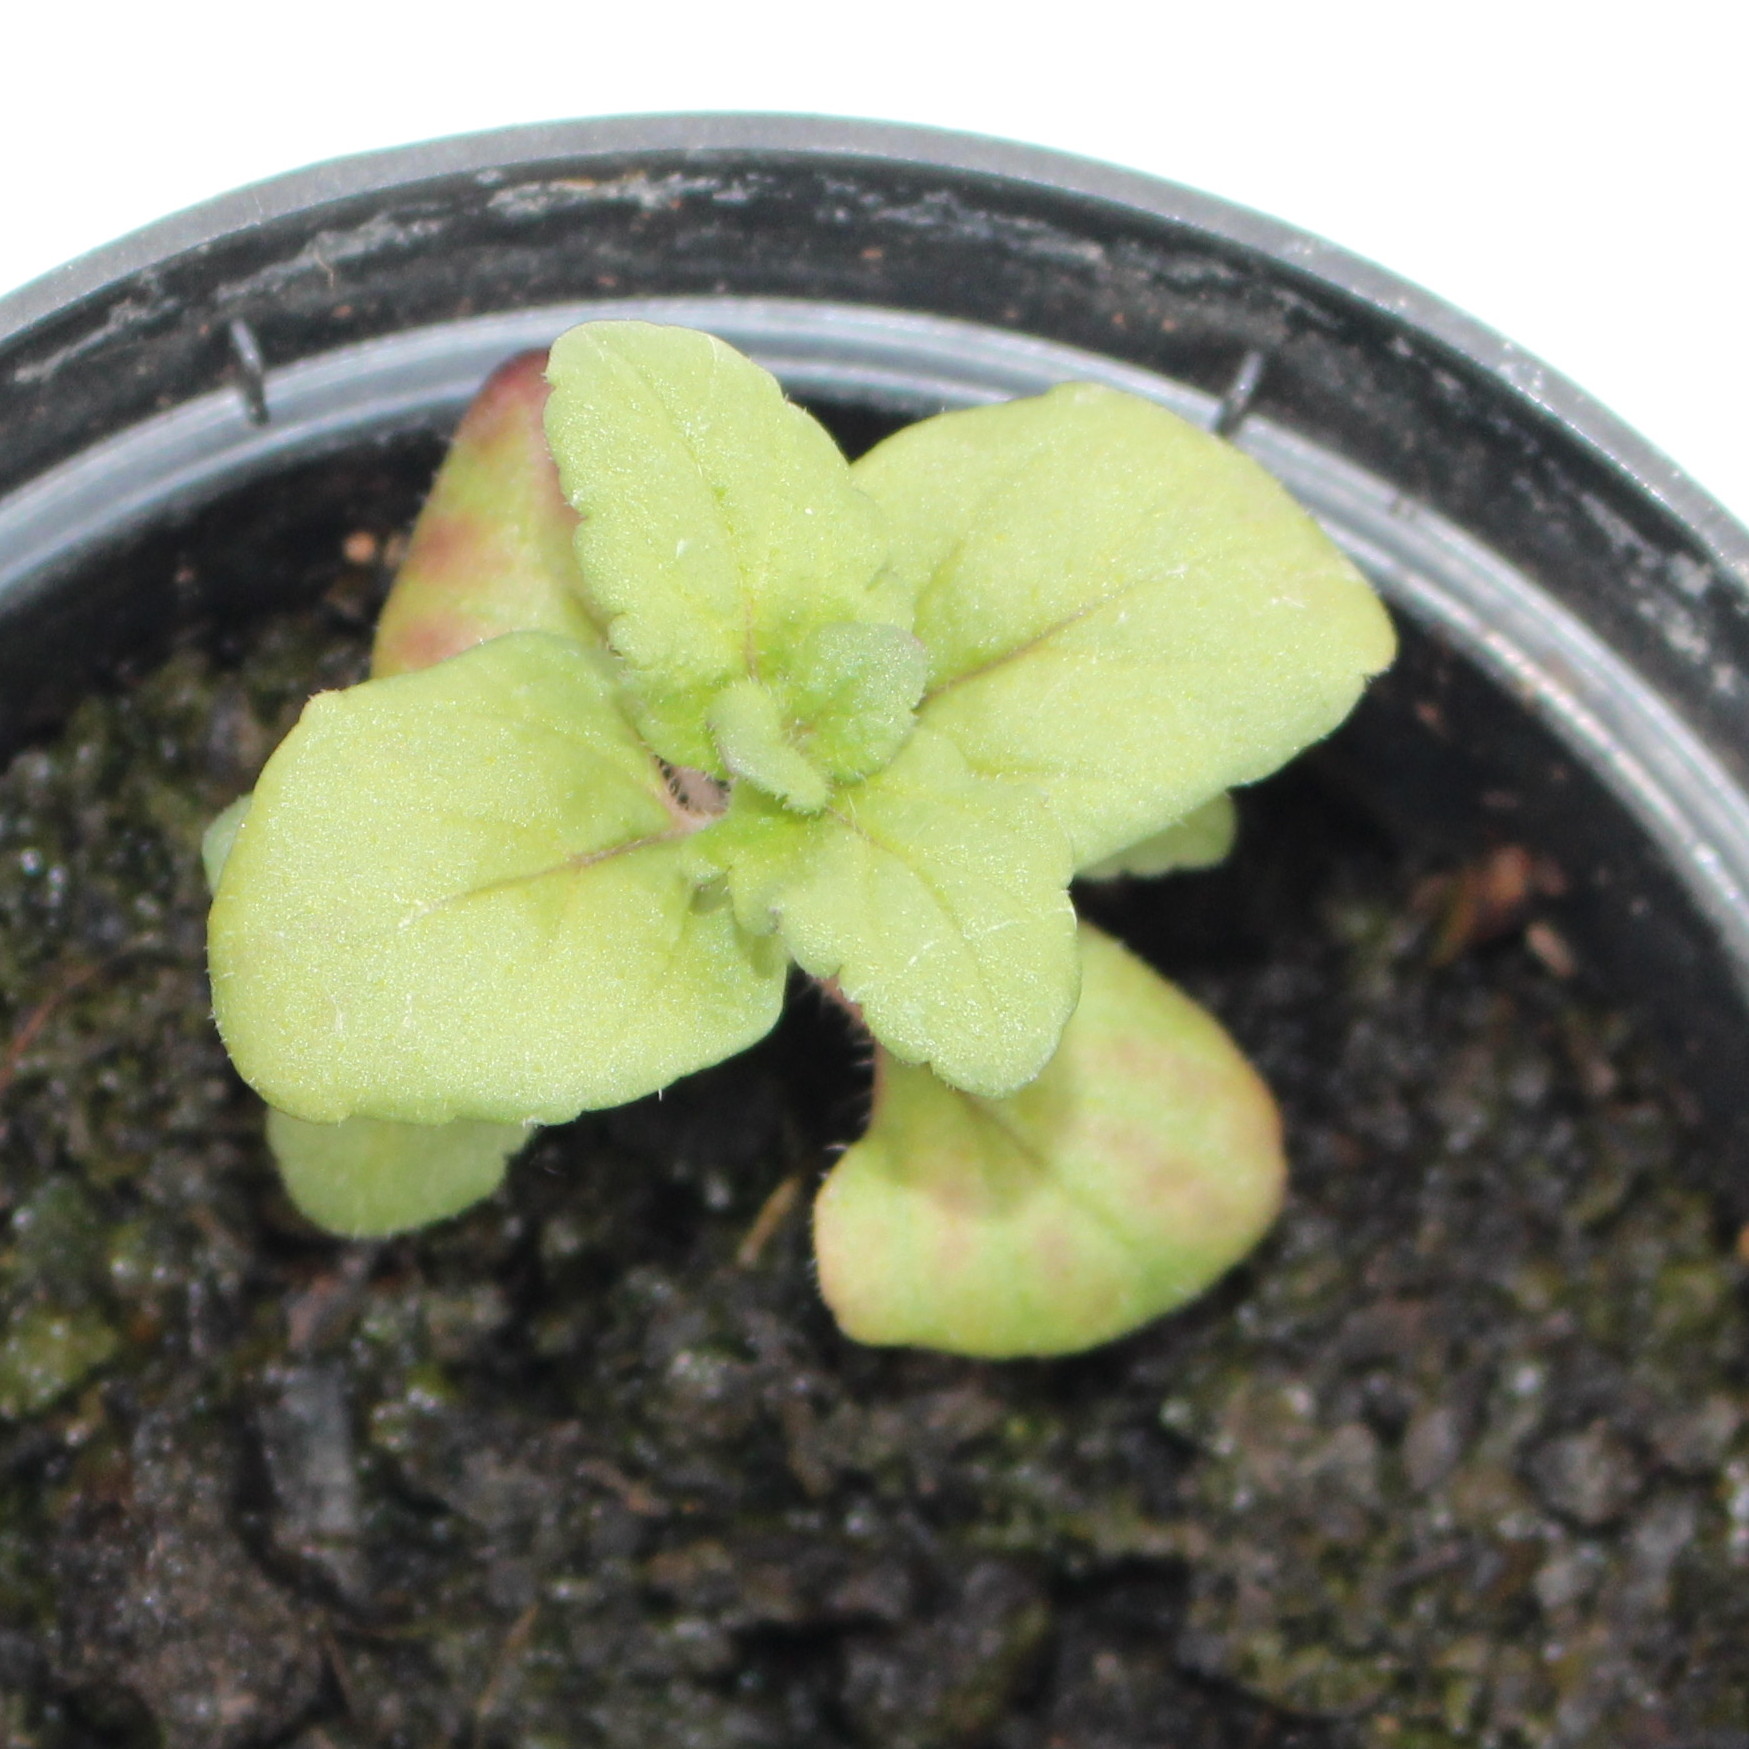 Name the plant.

Veronica persica
